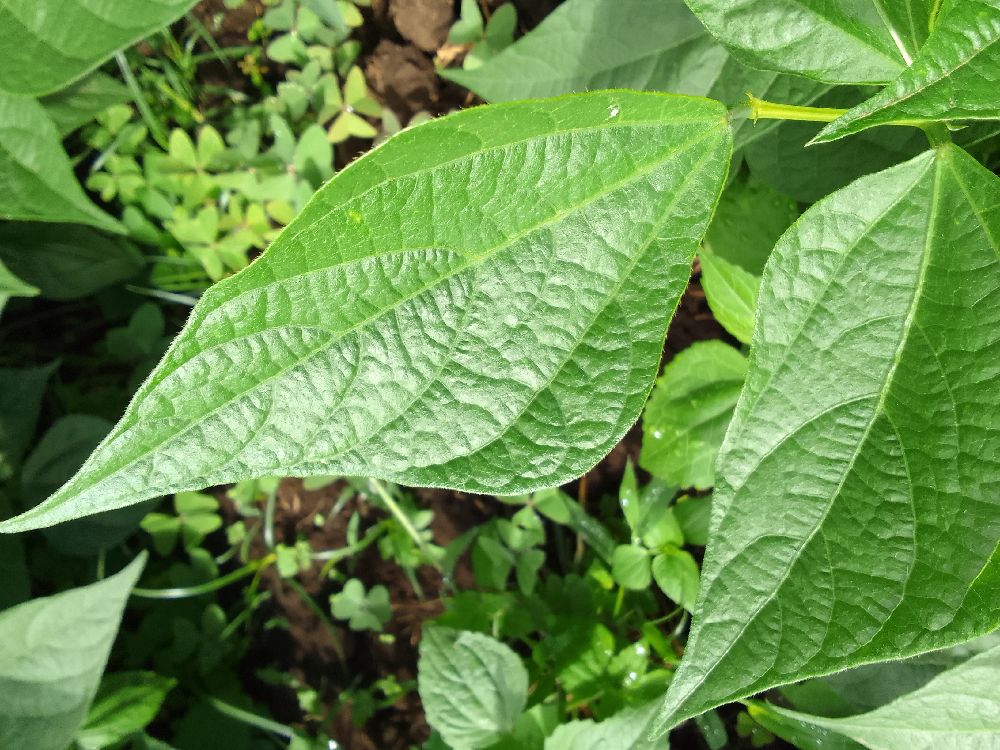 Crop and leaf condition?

common bean, healthy
